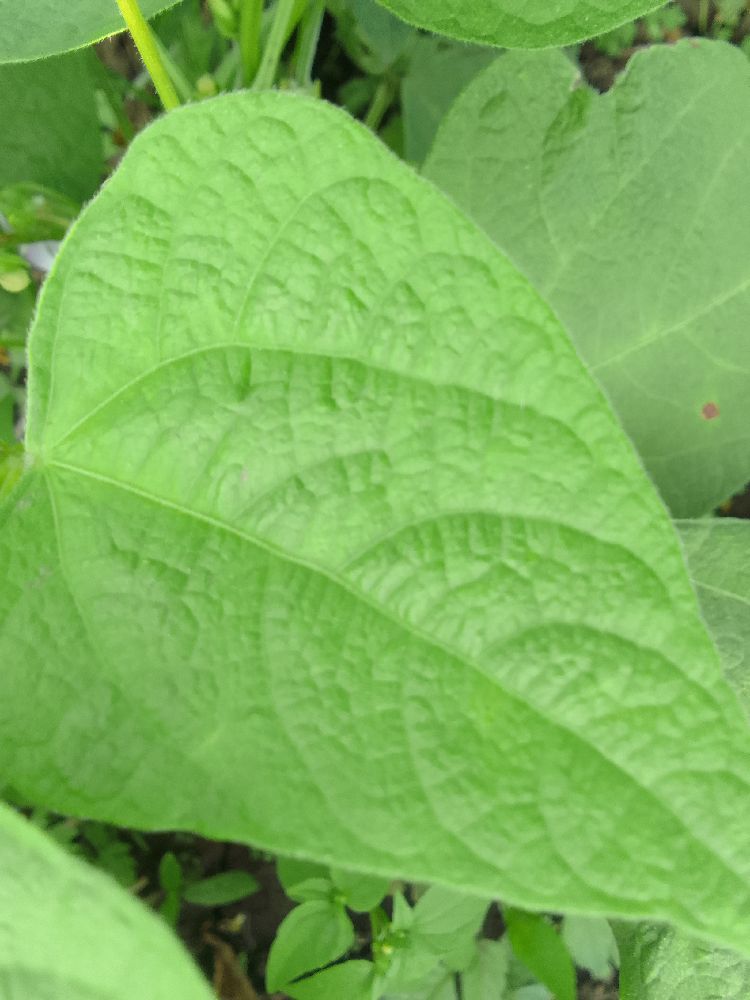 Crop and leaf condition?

common bean, healthy
